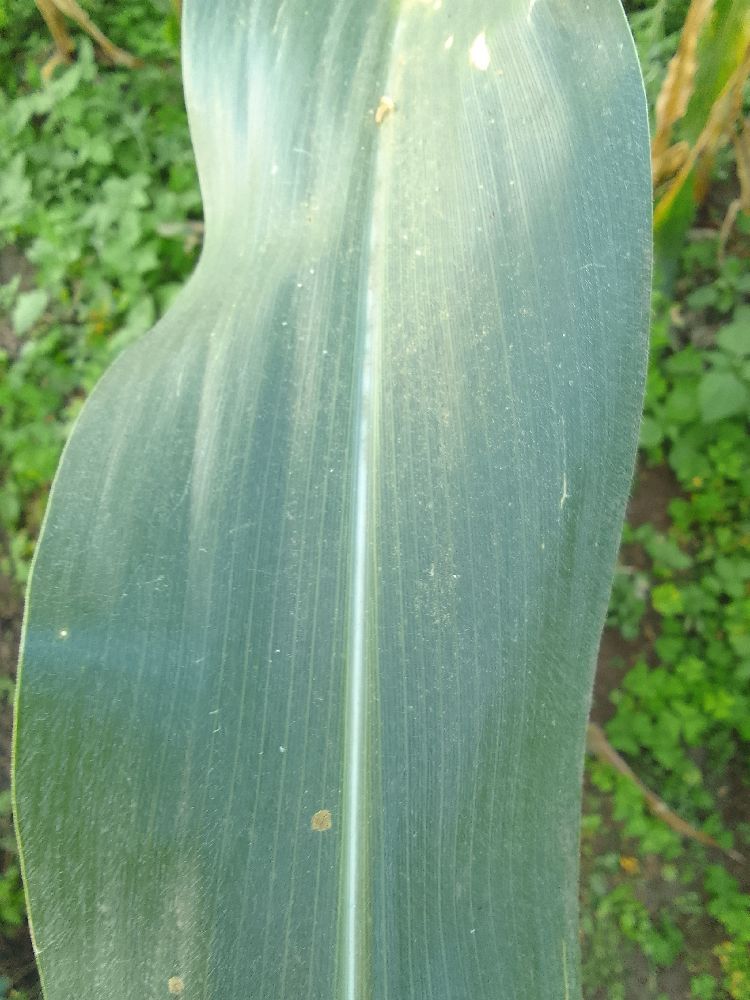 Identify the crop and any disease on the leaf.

maize, healthy
